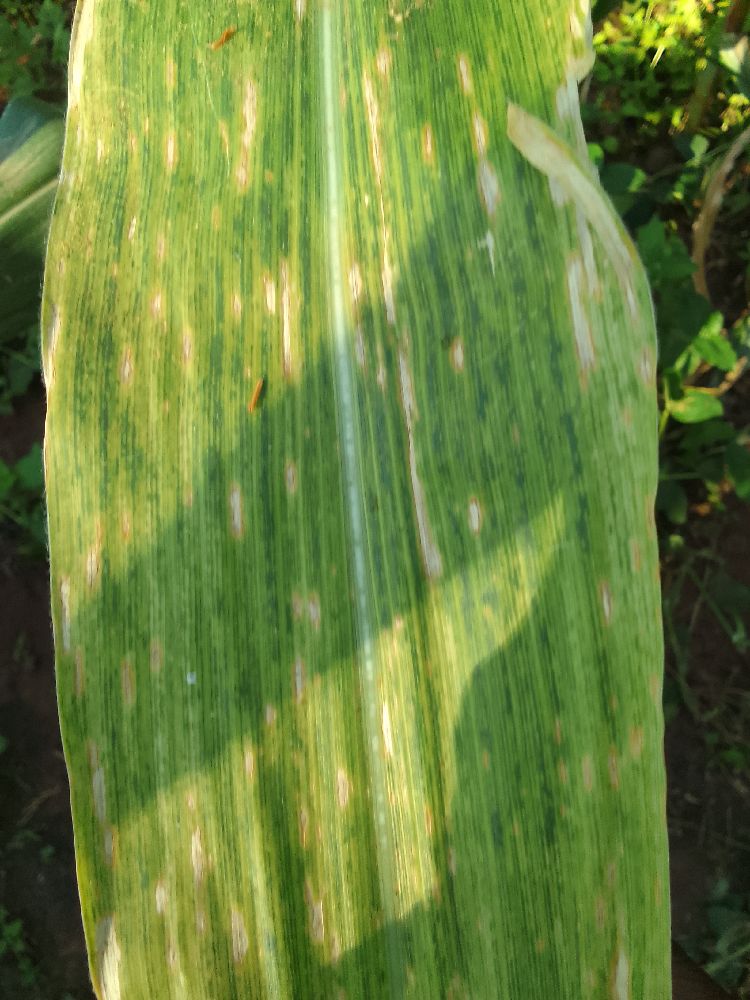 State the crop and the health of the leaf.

maize, maize lethal necrosis
